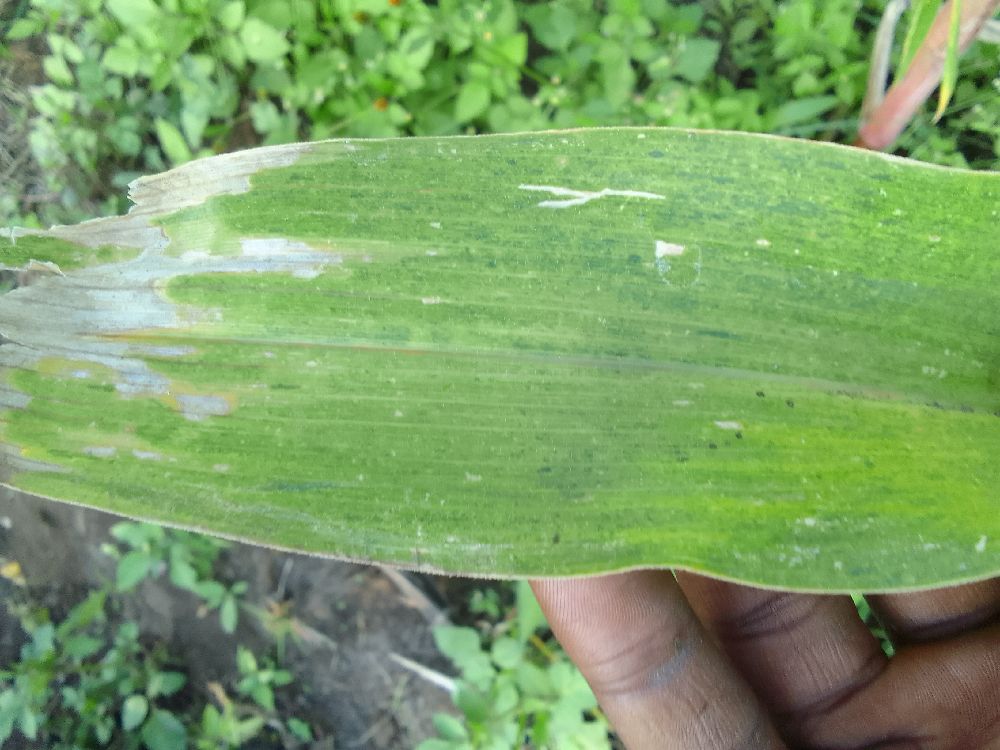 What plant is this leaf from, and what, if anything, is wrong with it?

maize, maize lethal necrosis
